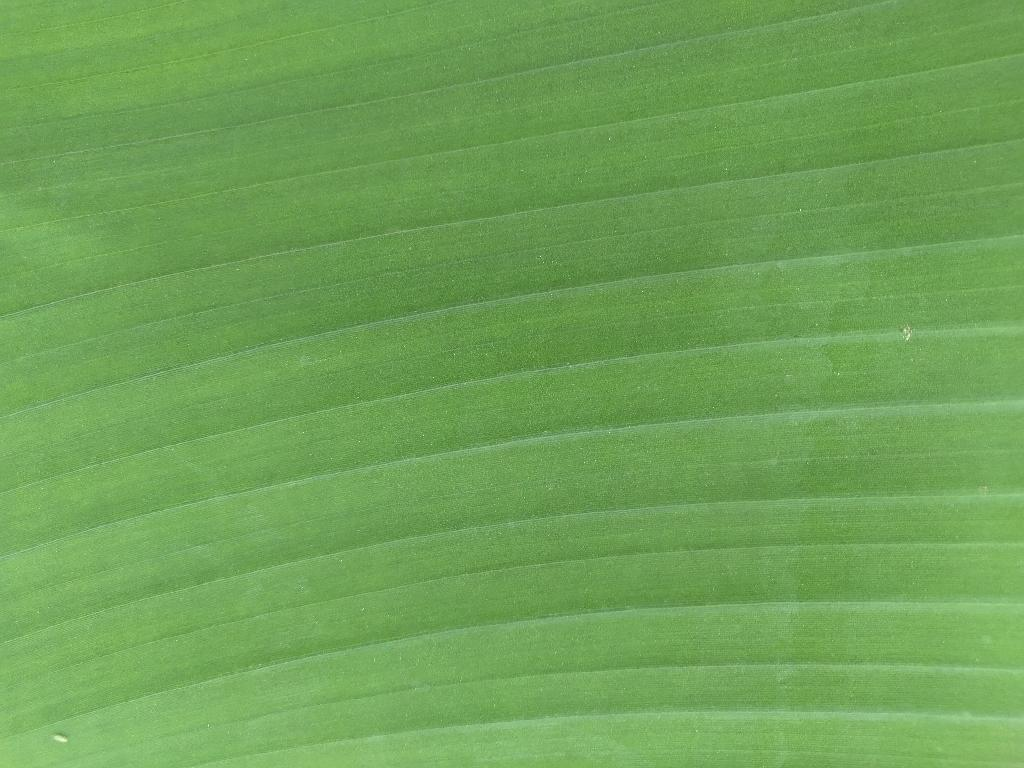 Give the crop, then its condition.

banana, healthy
